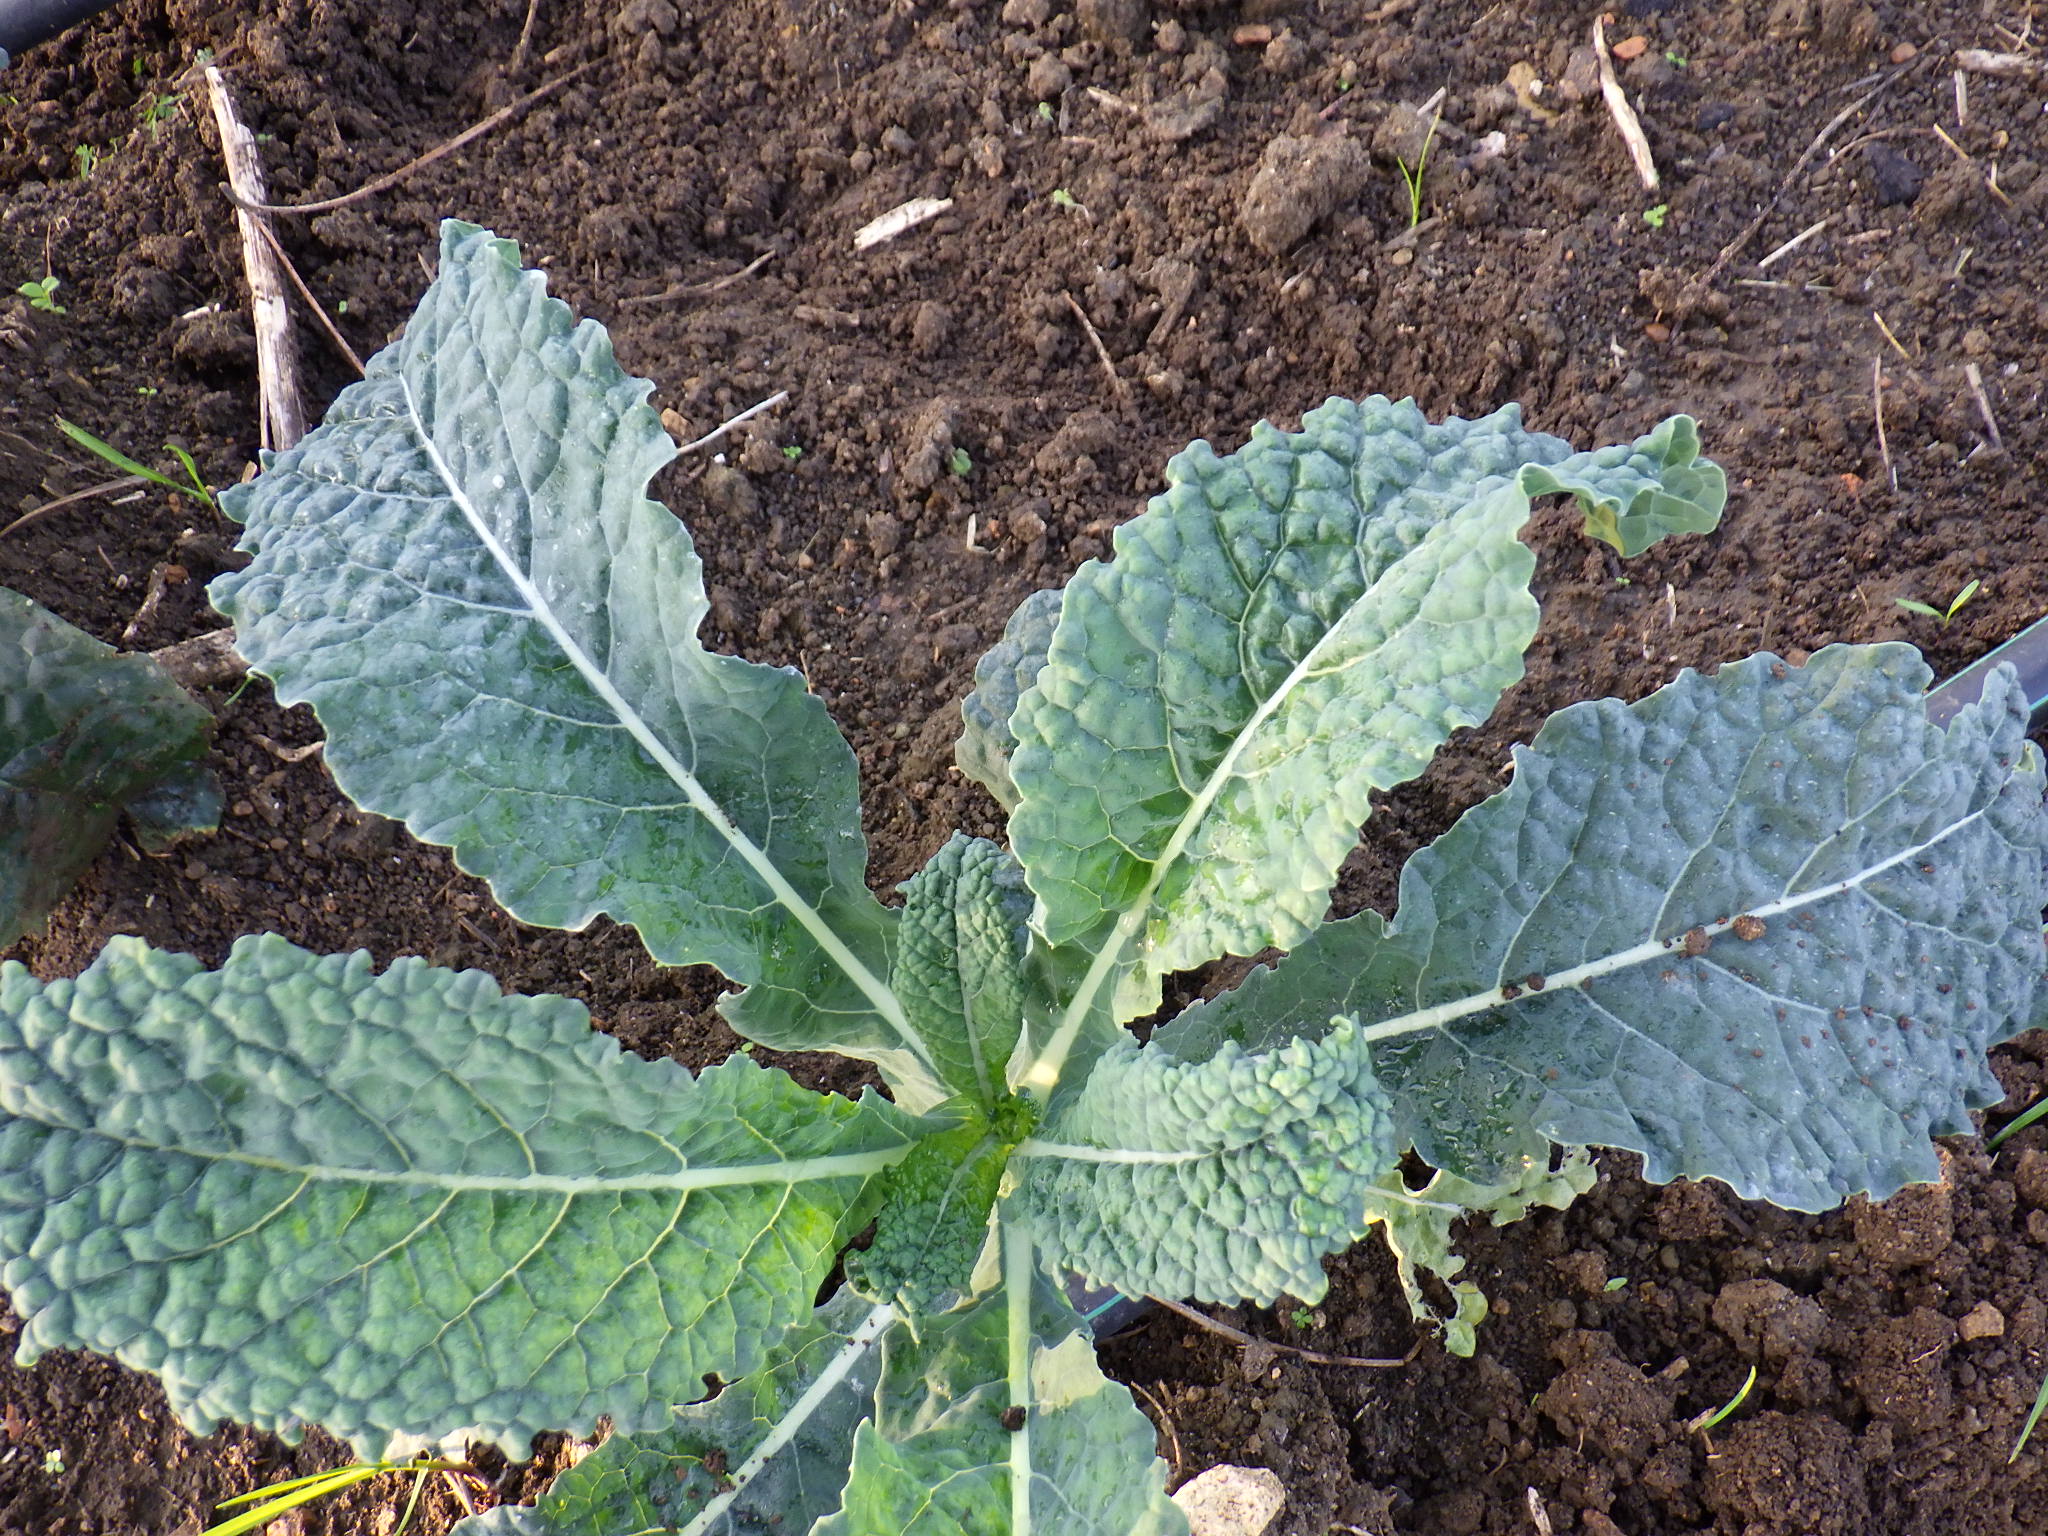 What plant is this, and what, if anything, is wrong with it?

kale, healthy
